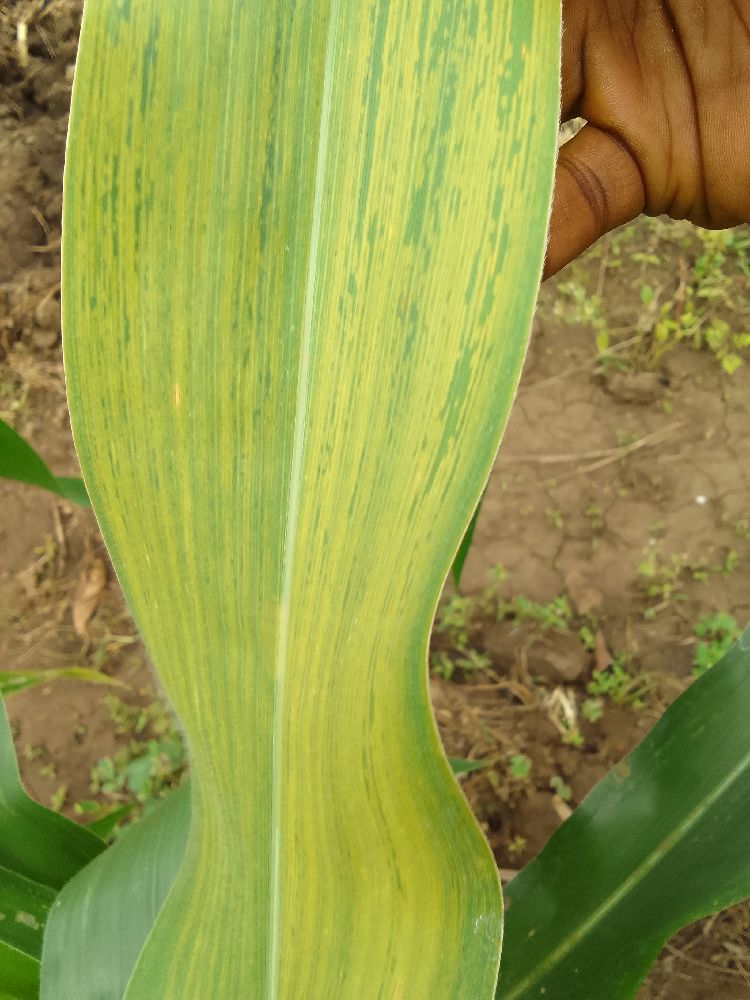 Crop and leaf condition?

maize, maize lethal necrosis
